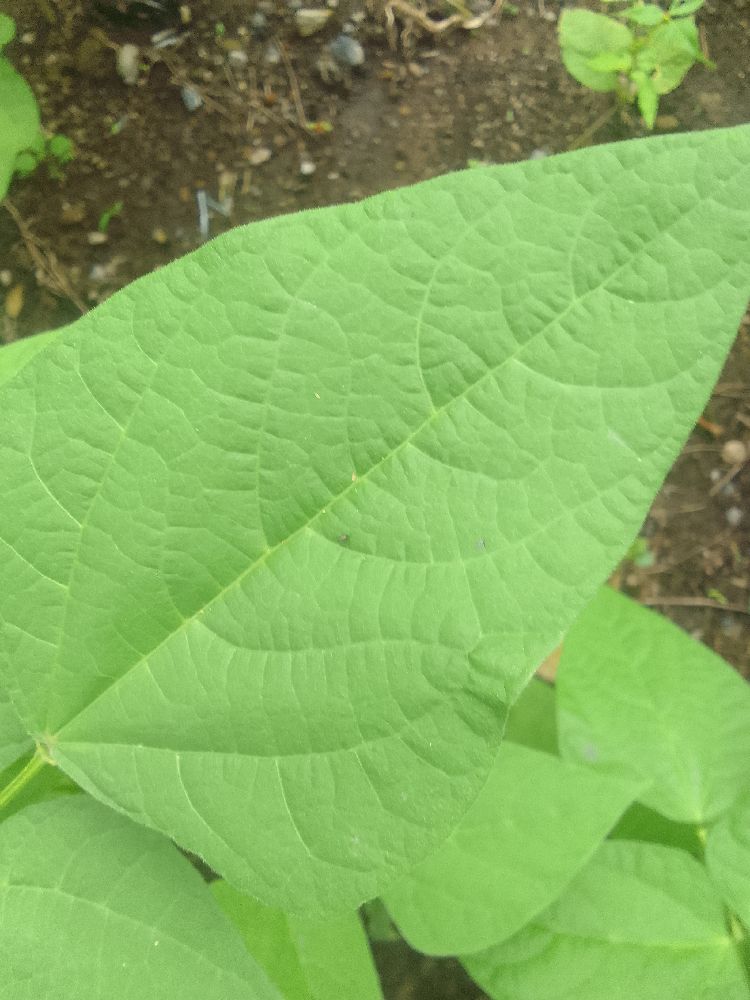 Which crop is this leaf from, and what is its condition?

common bean, healthy
